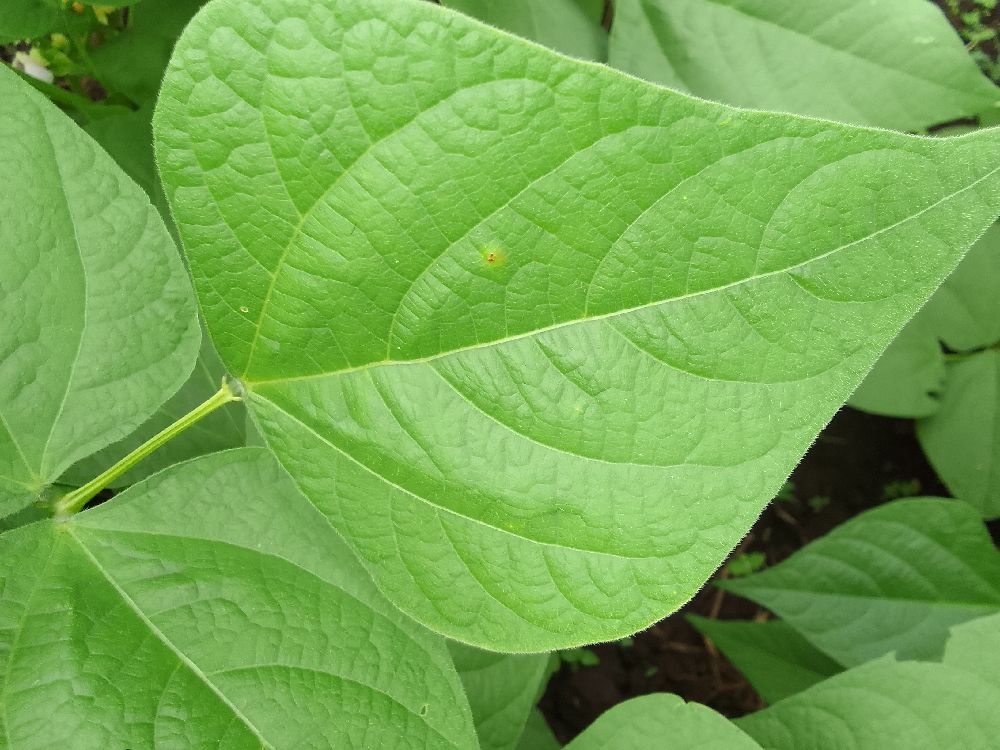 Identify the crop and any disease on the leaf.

common bean, healthy
